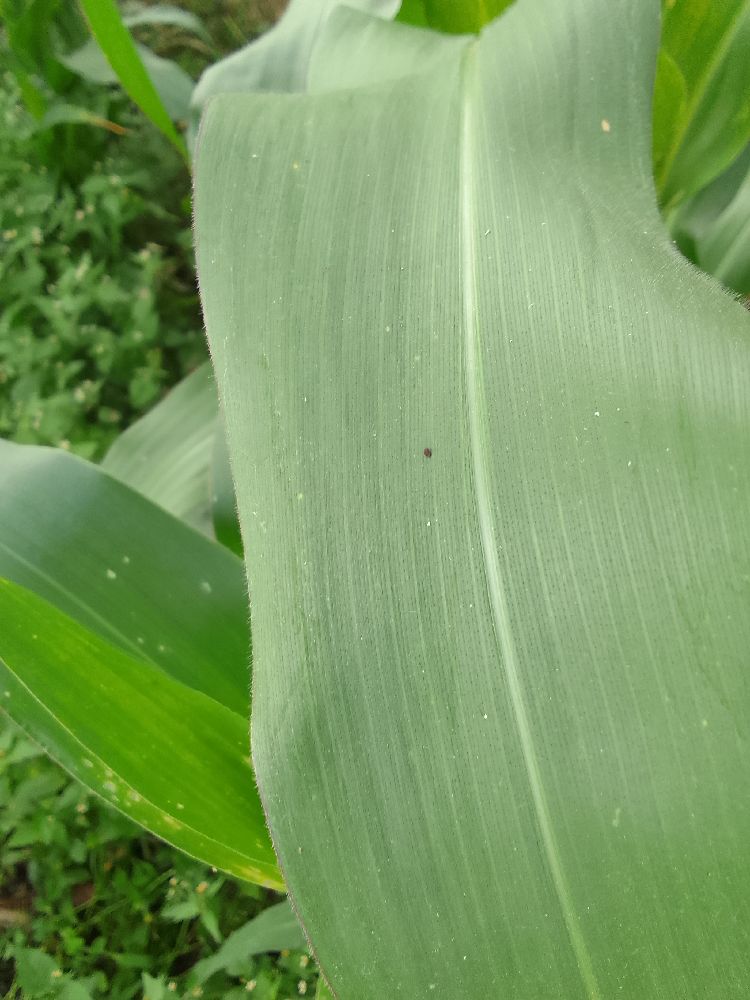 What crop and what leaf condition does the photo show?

maize, healthy
